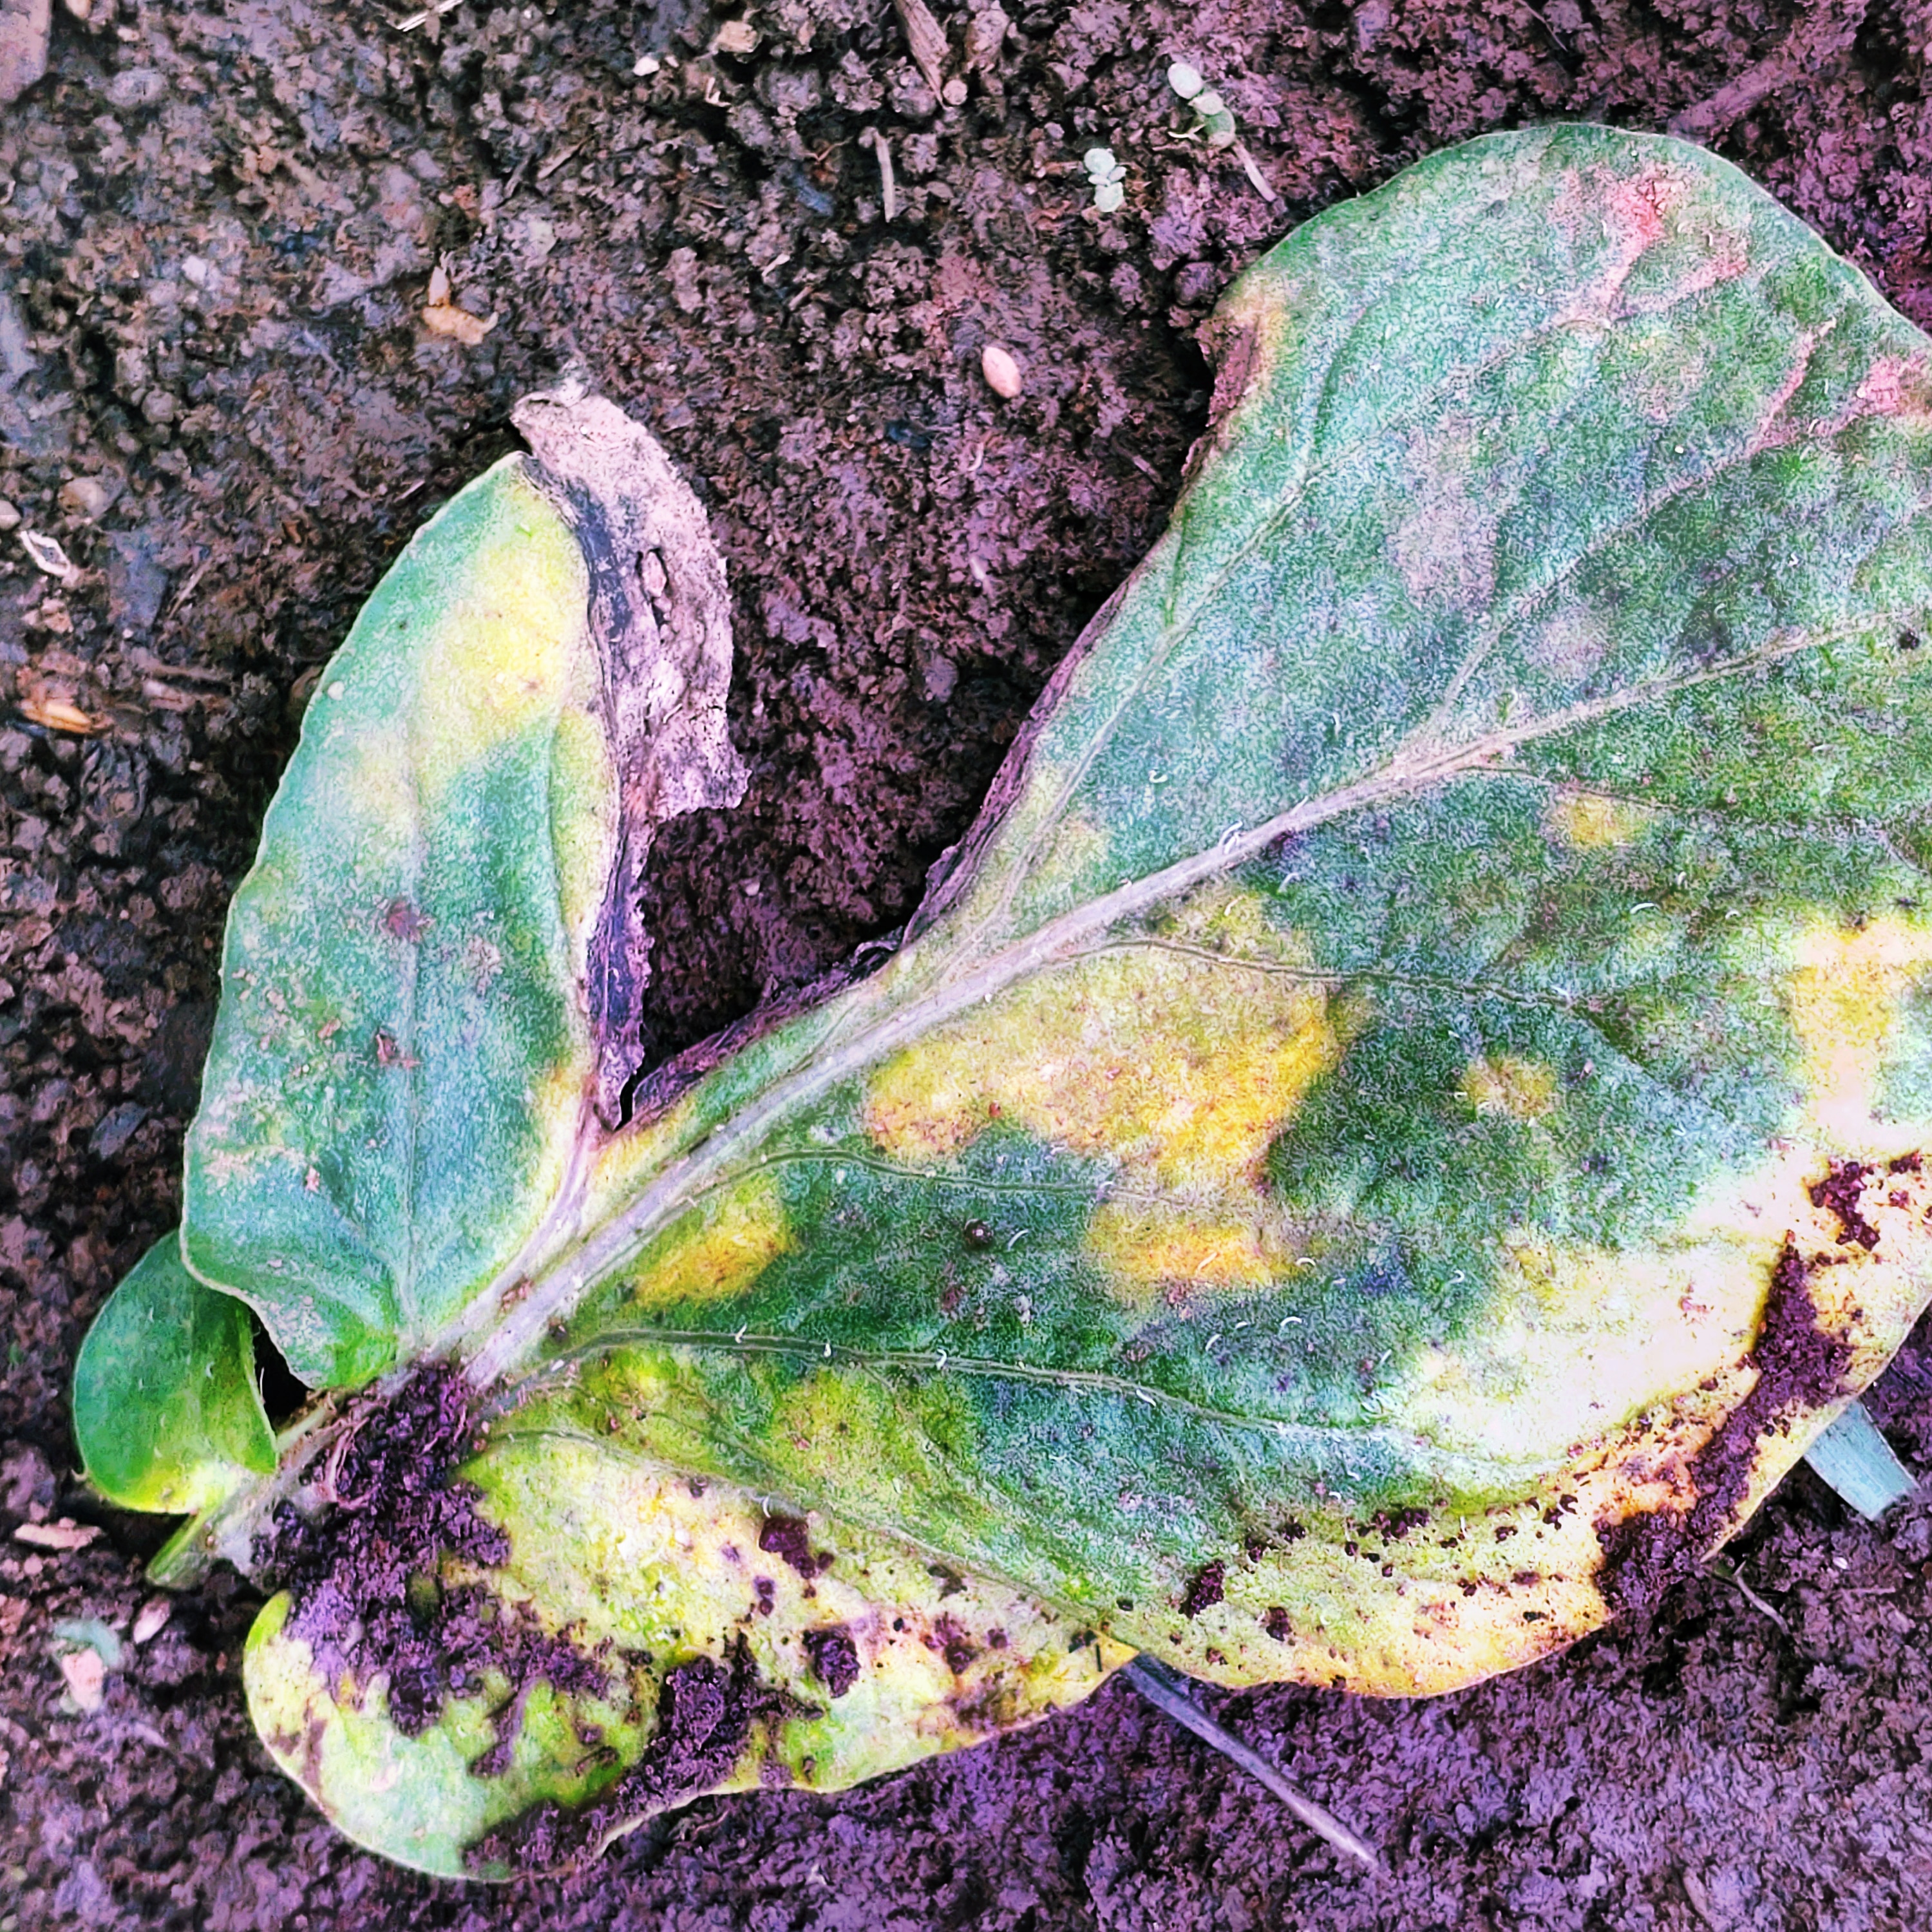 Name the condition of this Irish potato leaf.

late blight
